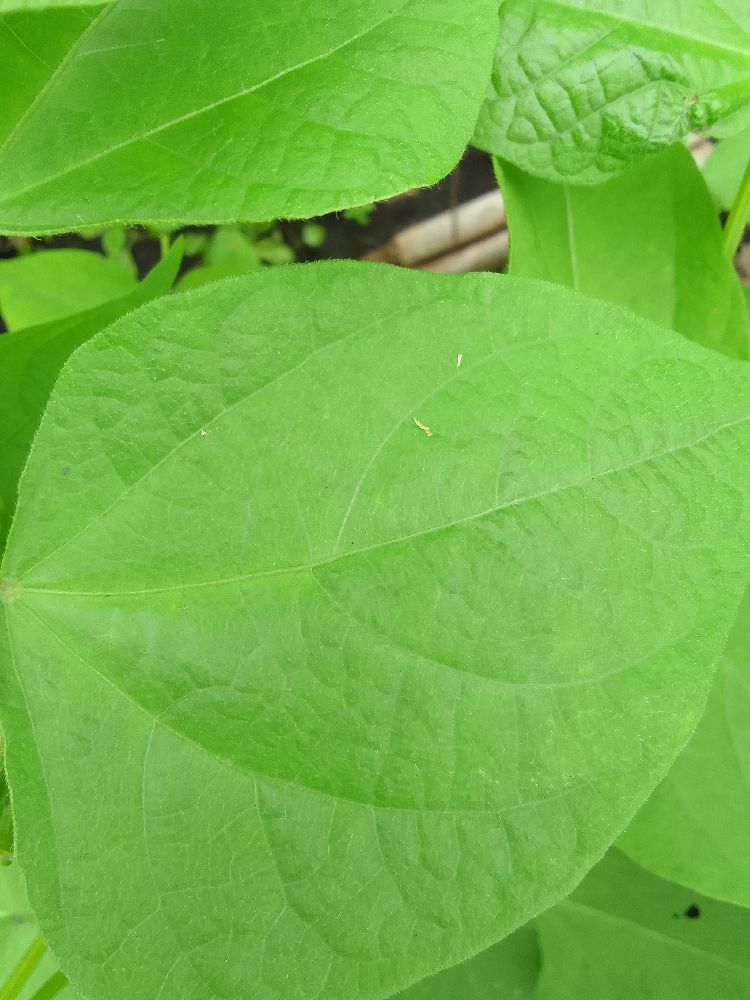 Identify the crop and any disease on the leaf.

common bean, healthy
